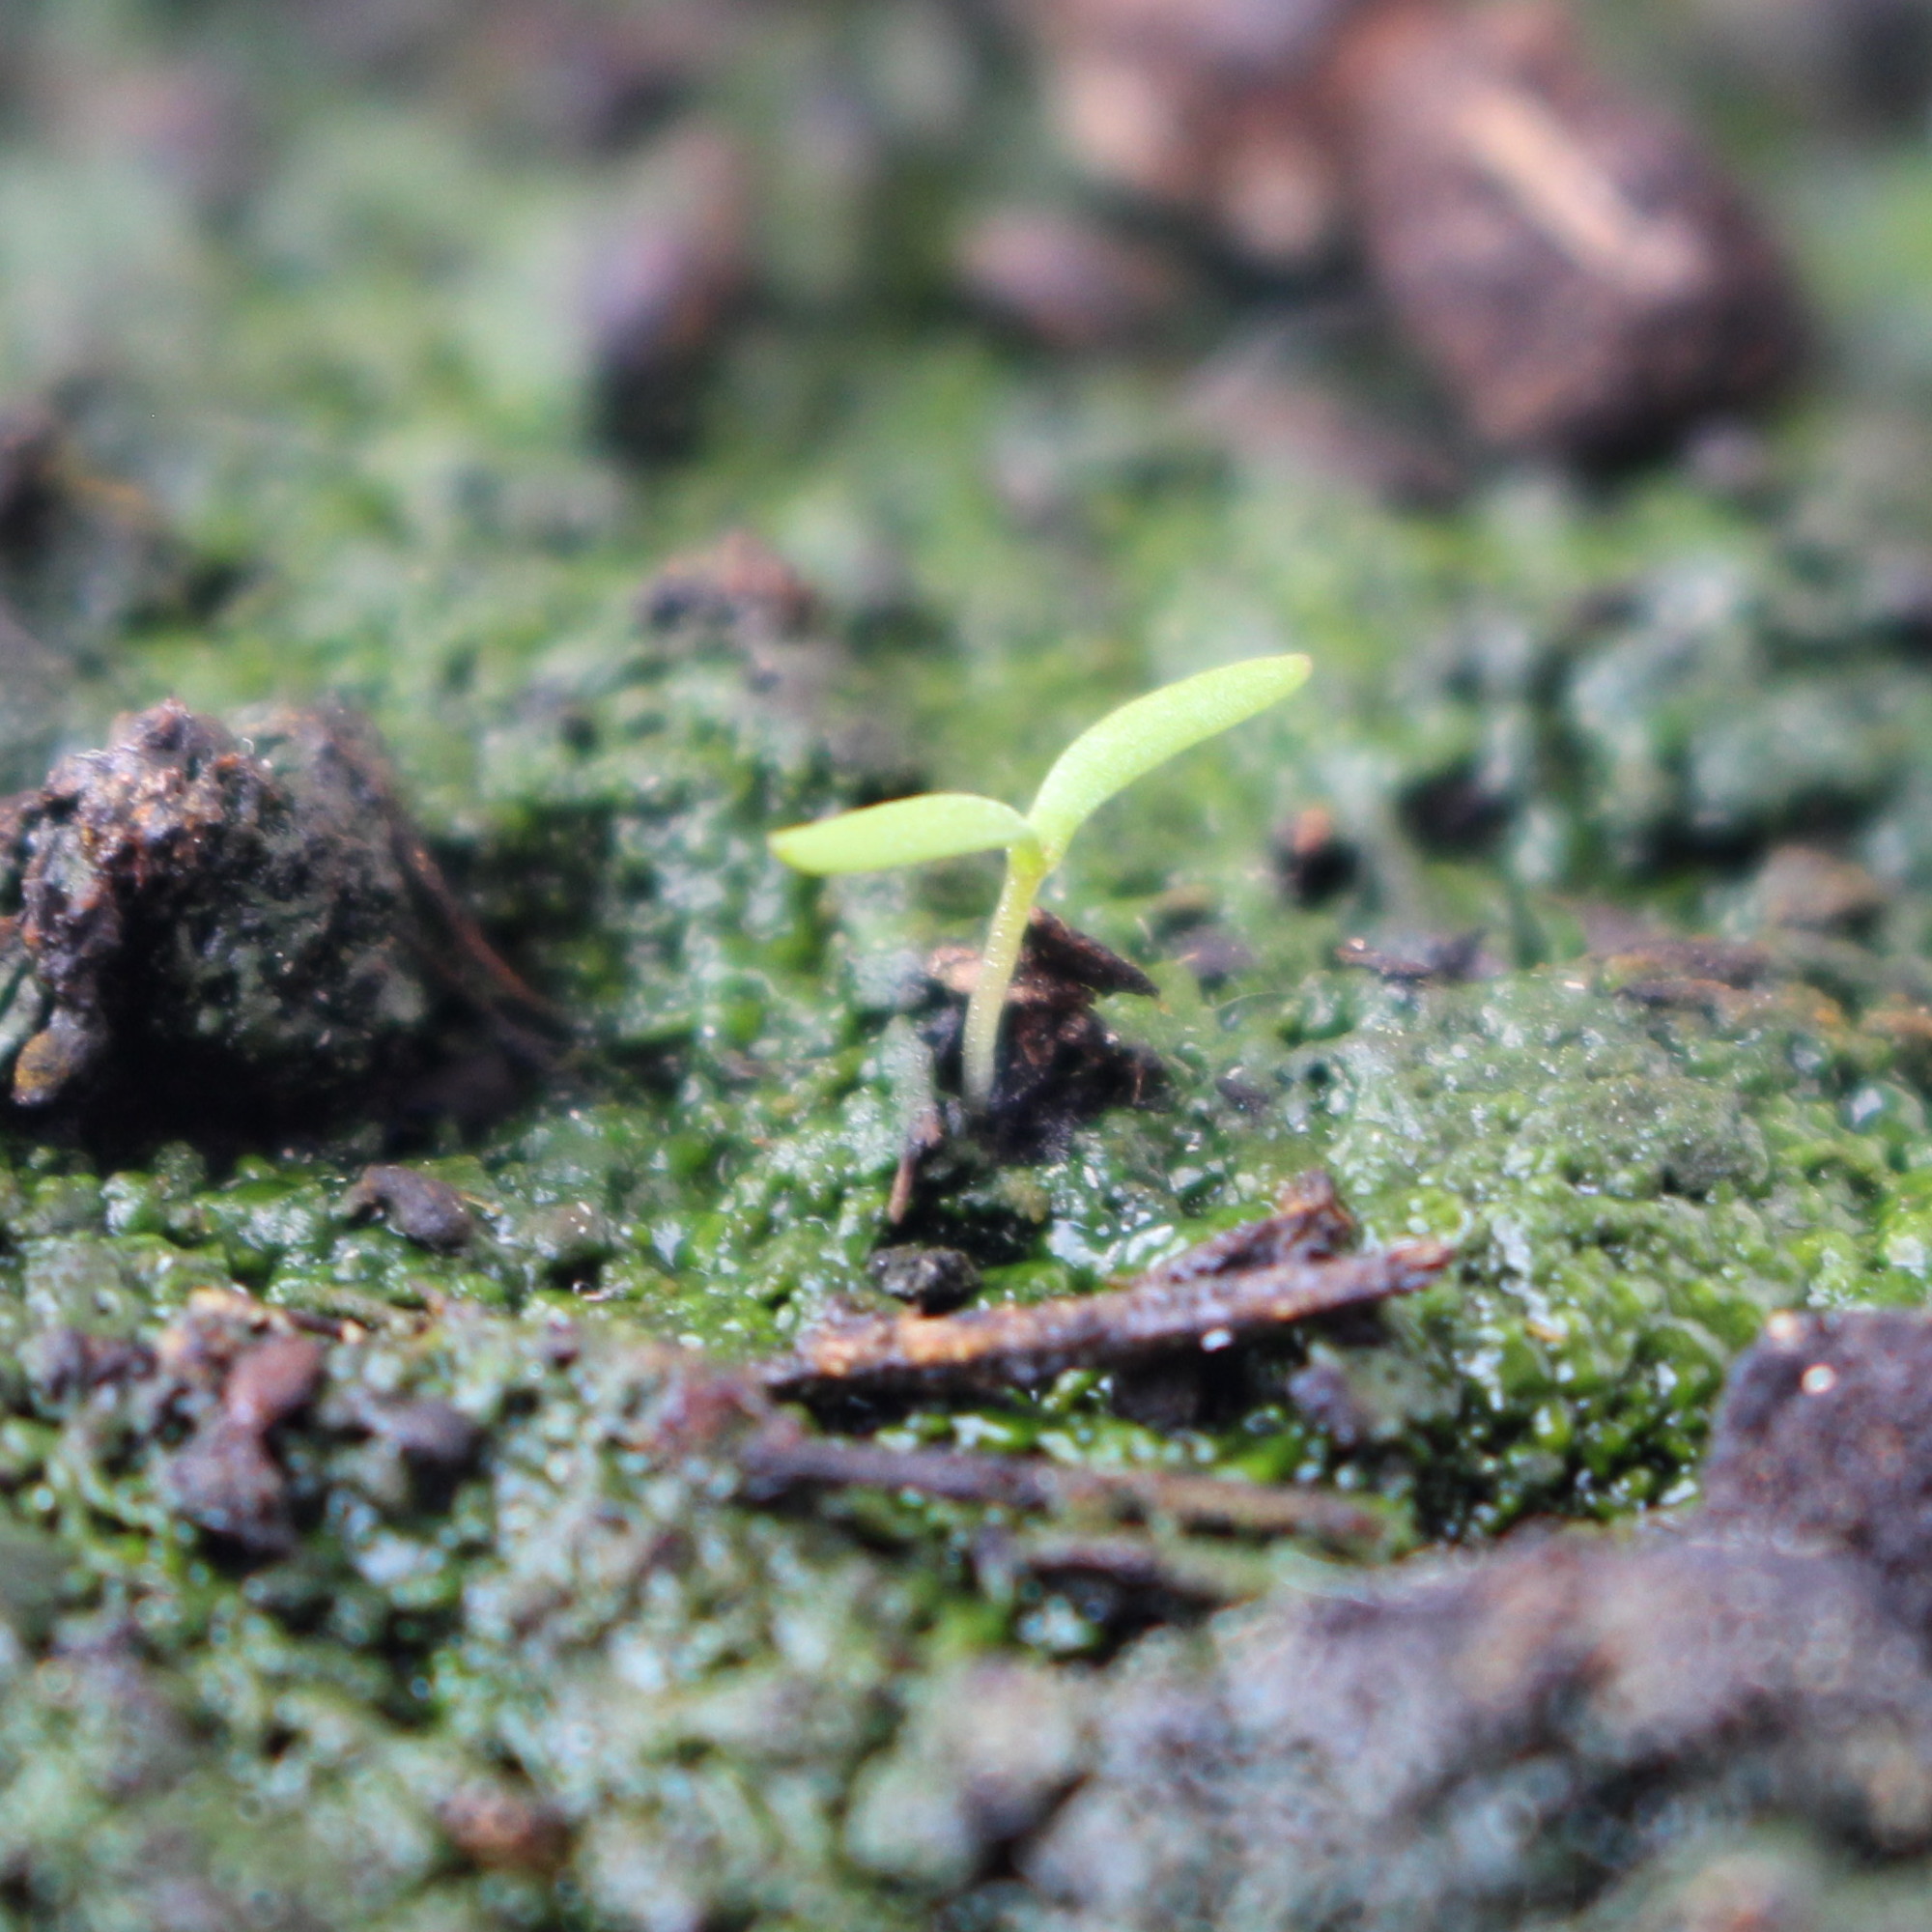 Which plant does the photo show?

Papaver rhoeas
